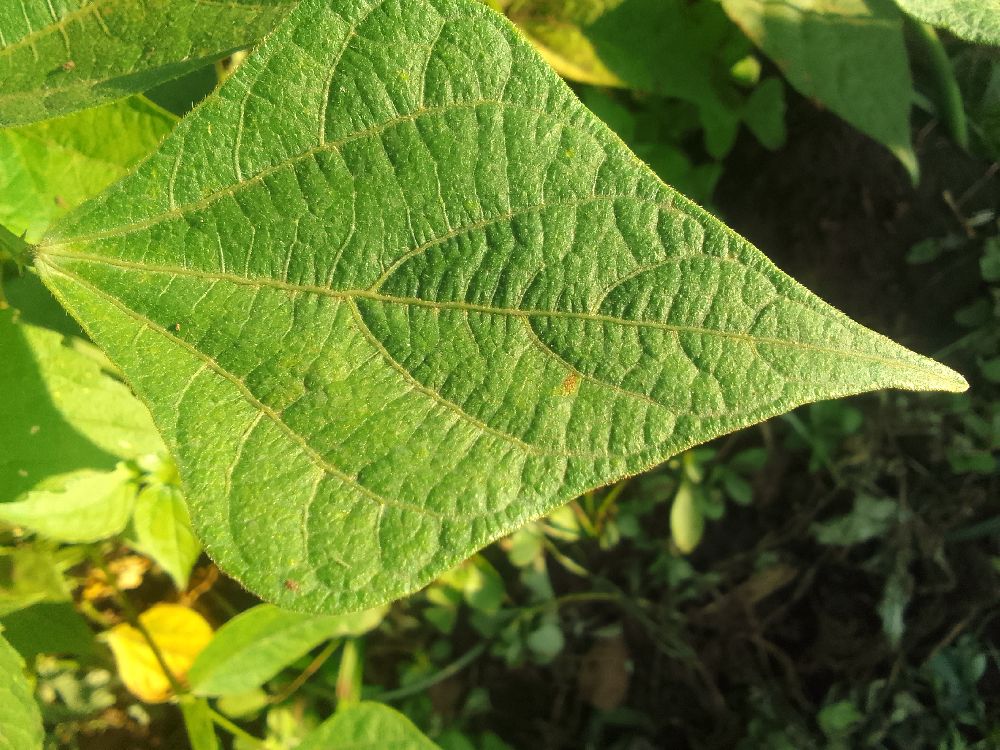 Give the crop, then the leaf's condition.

common bean, healthy
